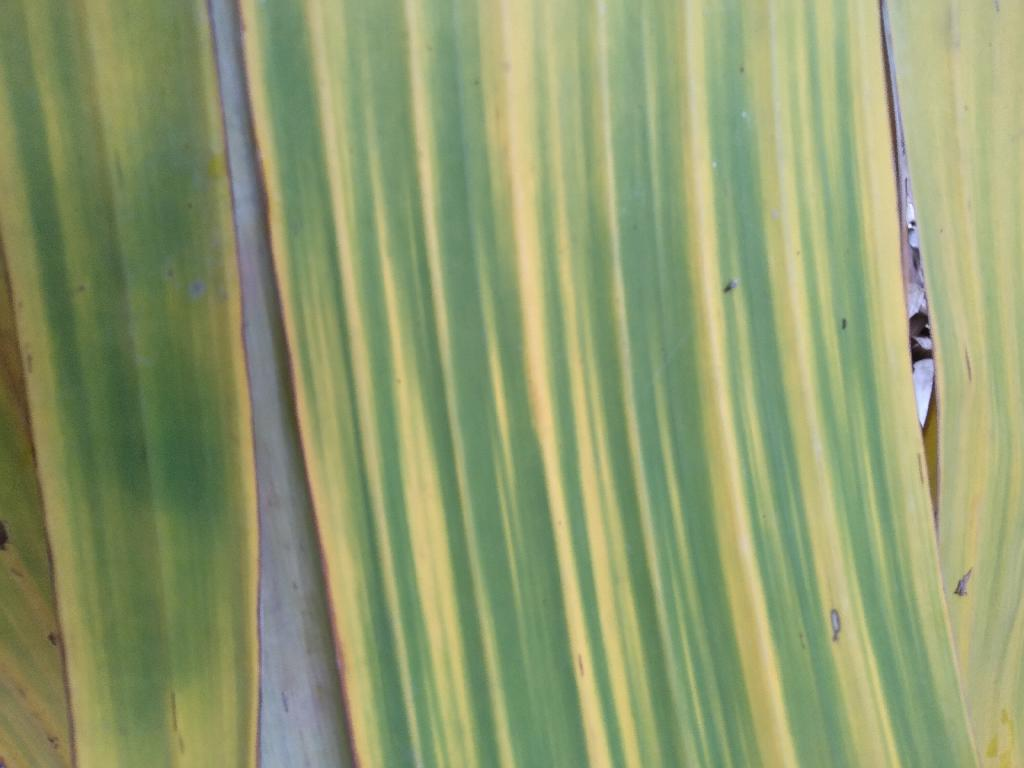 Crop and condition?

banana, fusarium wilt race 1
